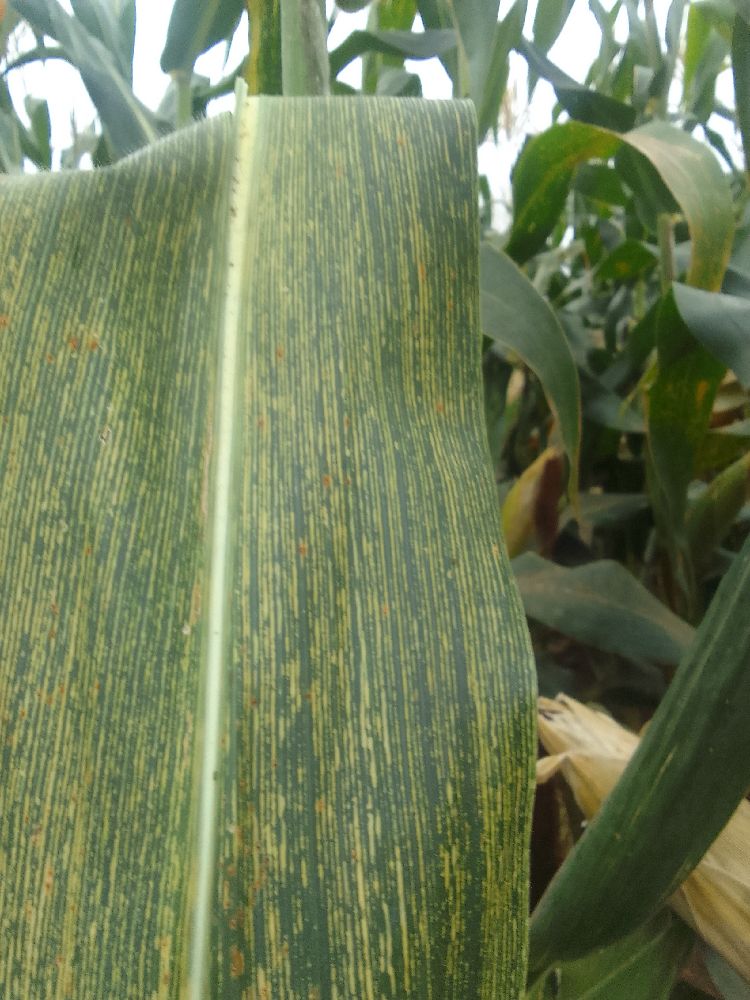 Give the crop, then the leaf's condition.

maize, maize streak virus
